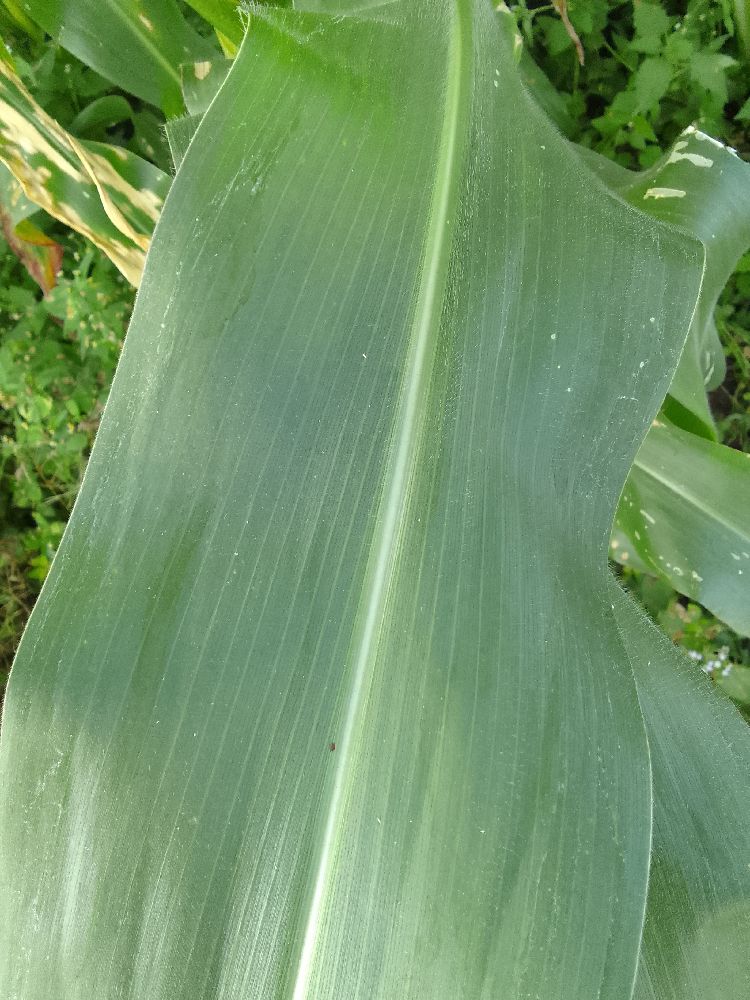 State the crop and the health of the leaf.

maize, healthy
